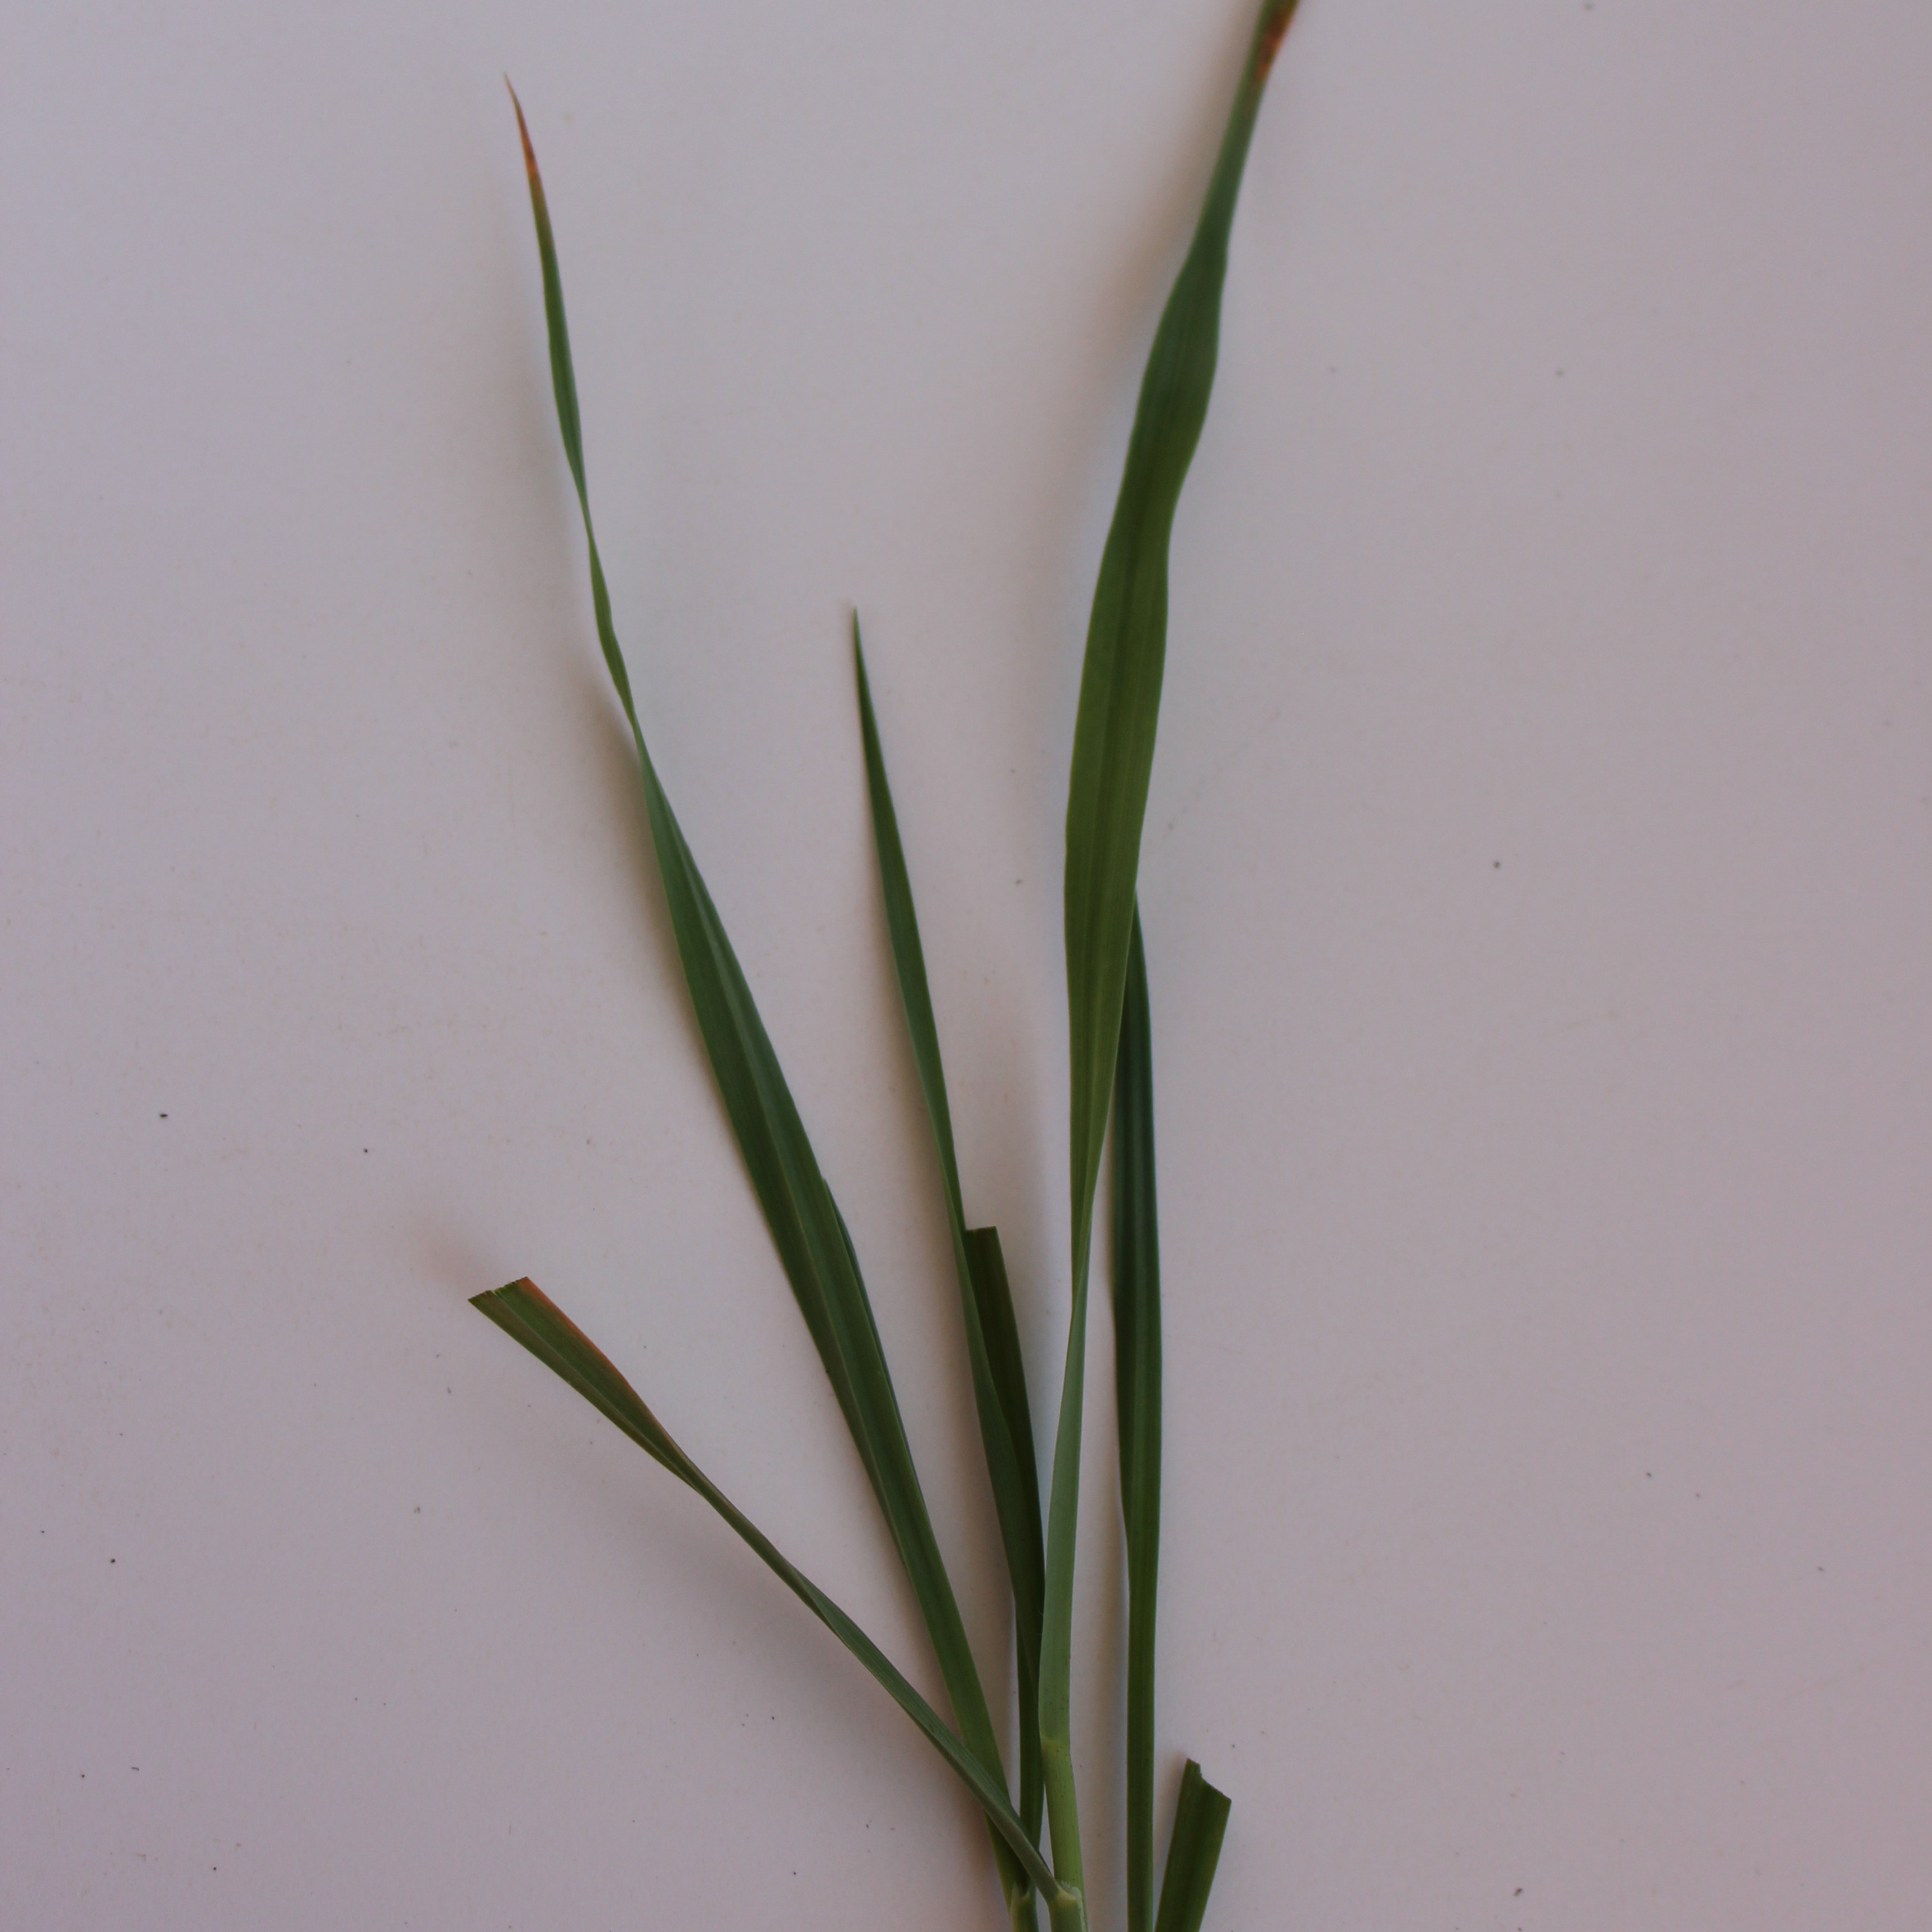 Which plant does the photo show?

Avena sterilis
